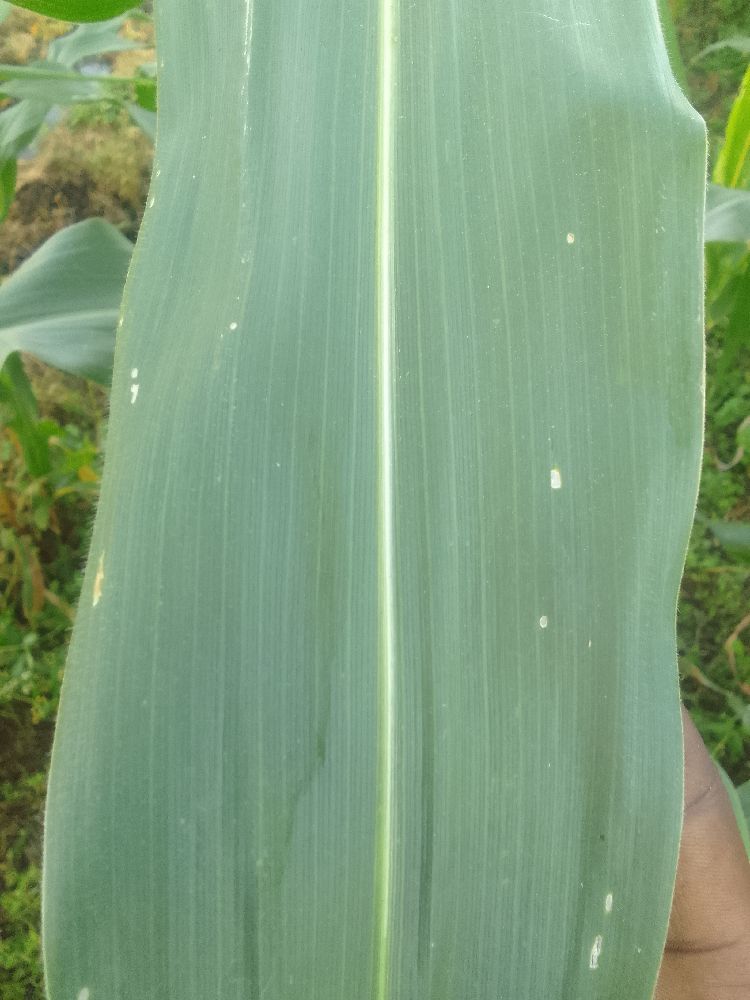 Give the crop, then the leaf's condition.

maize, healthy
